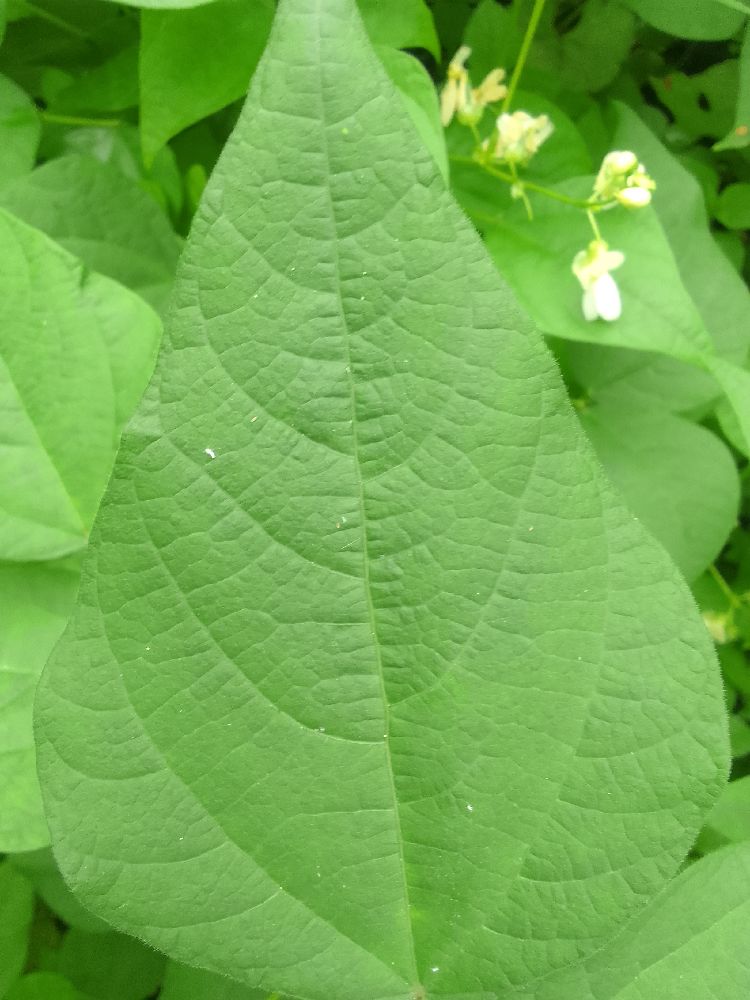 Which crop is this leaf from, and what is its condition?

common bean, healthy
